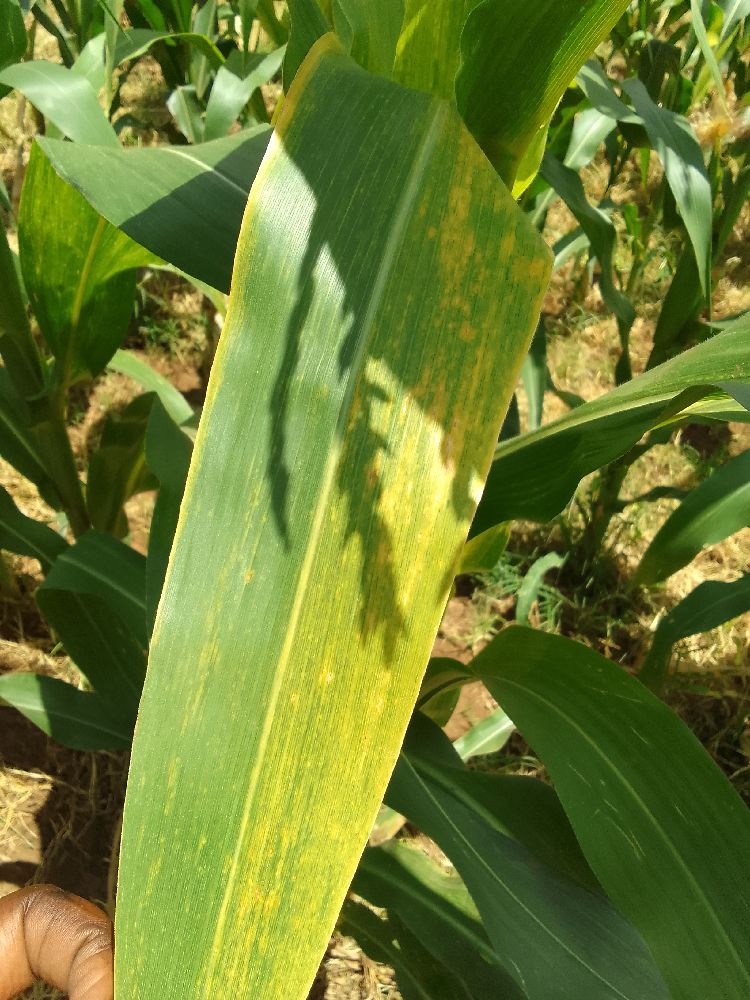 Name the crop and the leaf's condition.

maize, maize lethal necrosis
